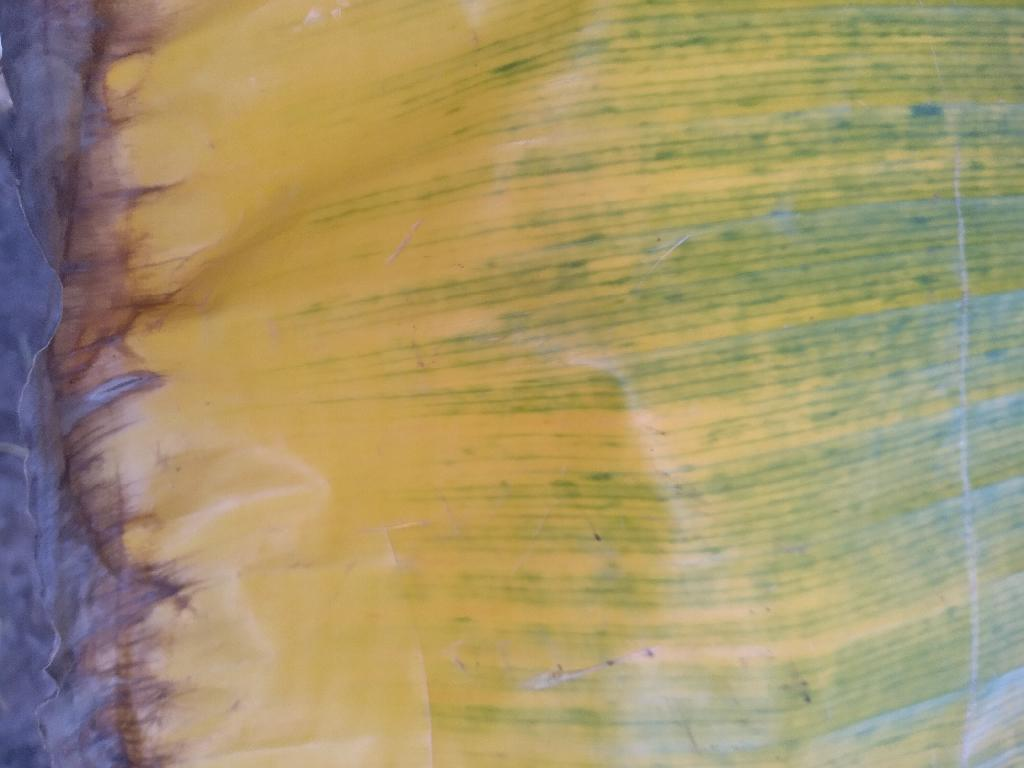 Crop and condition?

banana, fusarium wilt race 1
